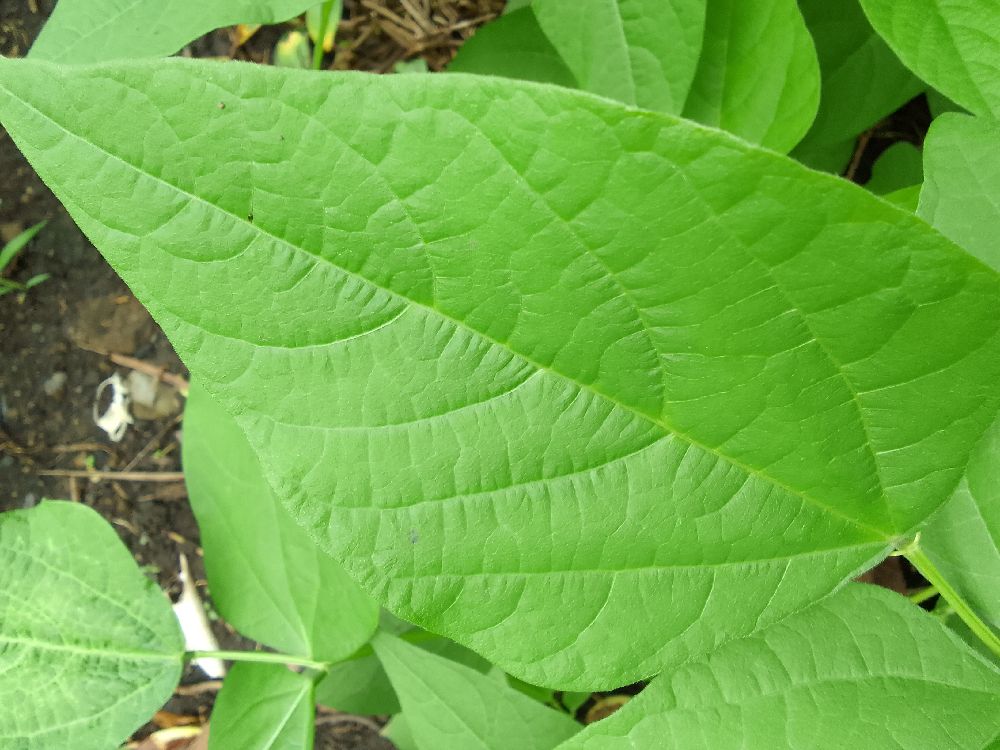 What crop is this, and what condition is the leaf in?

common bean, healthy
